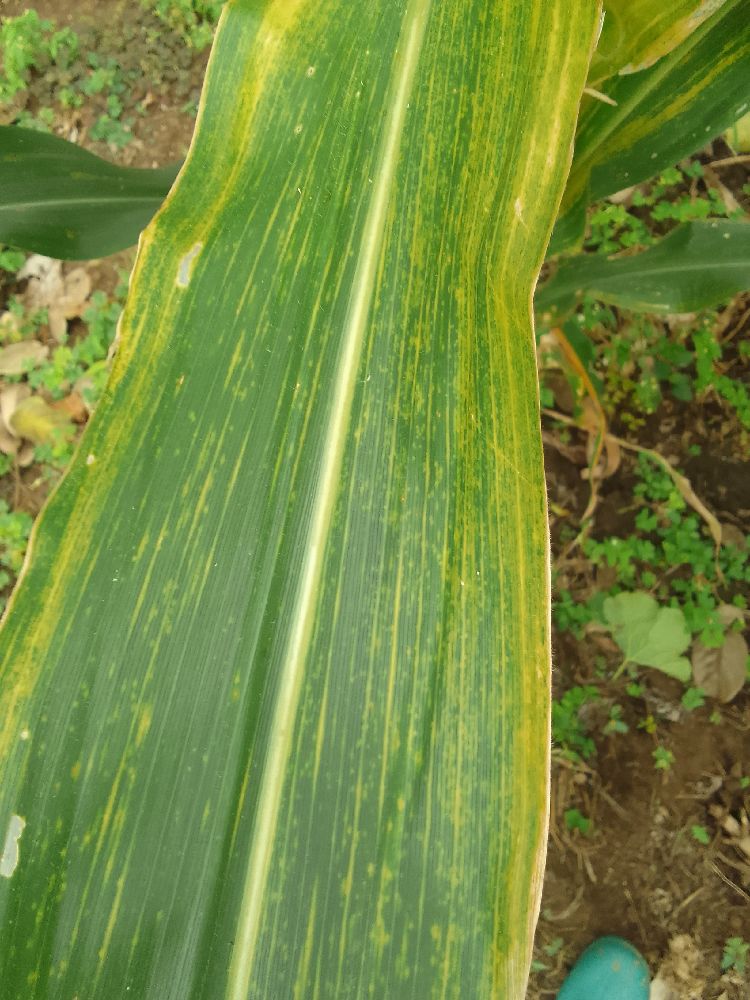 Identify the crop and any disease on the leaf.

maize, maize lethal necrosis
